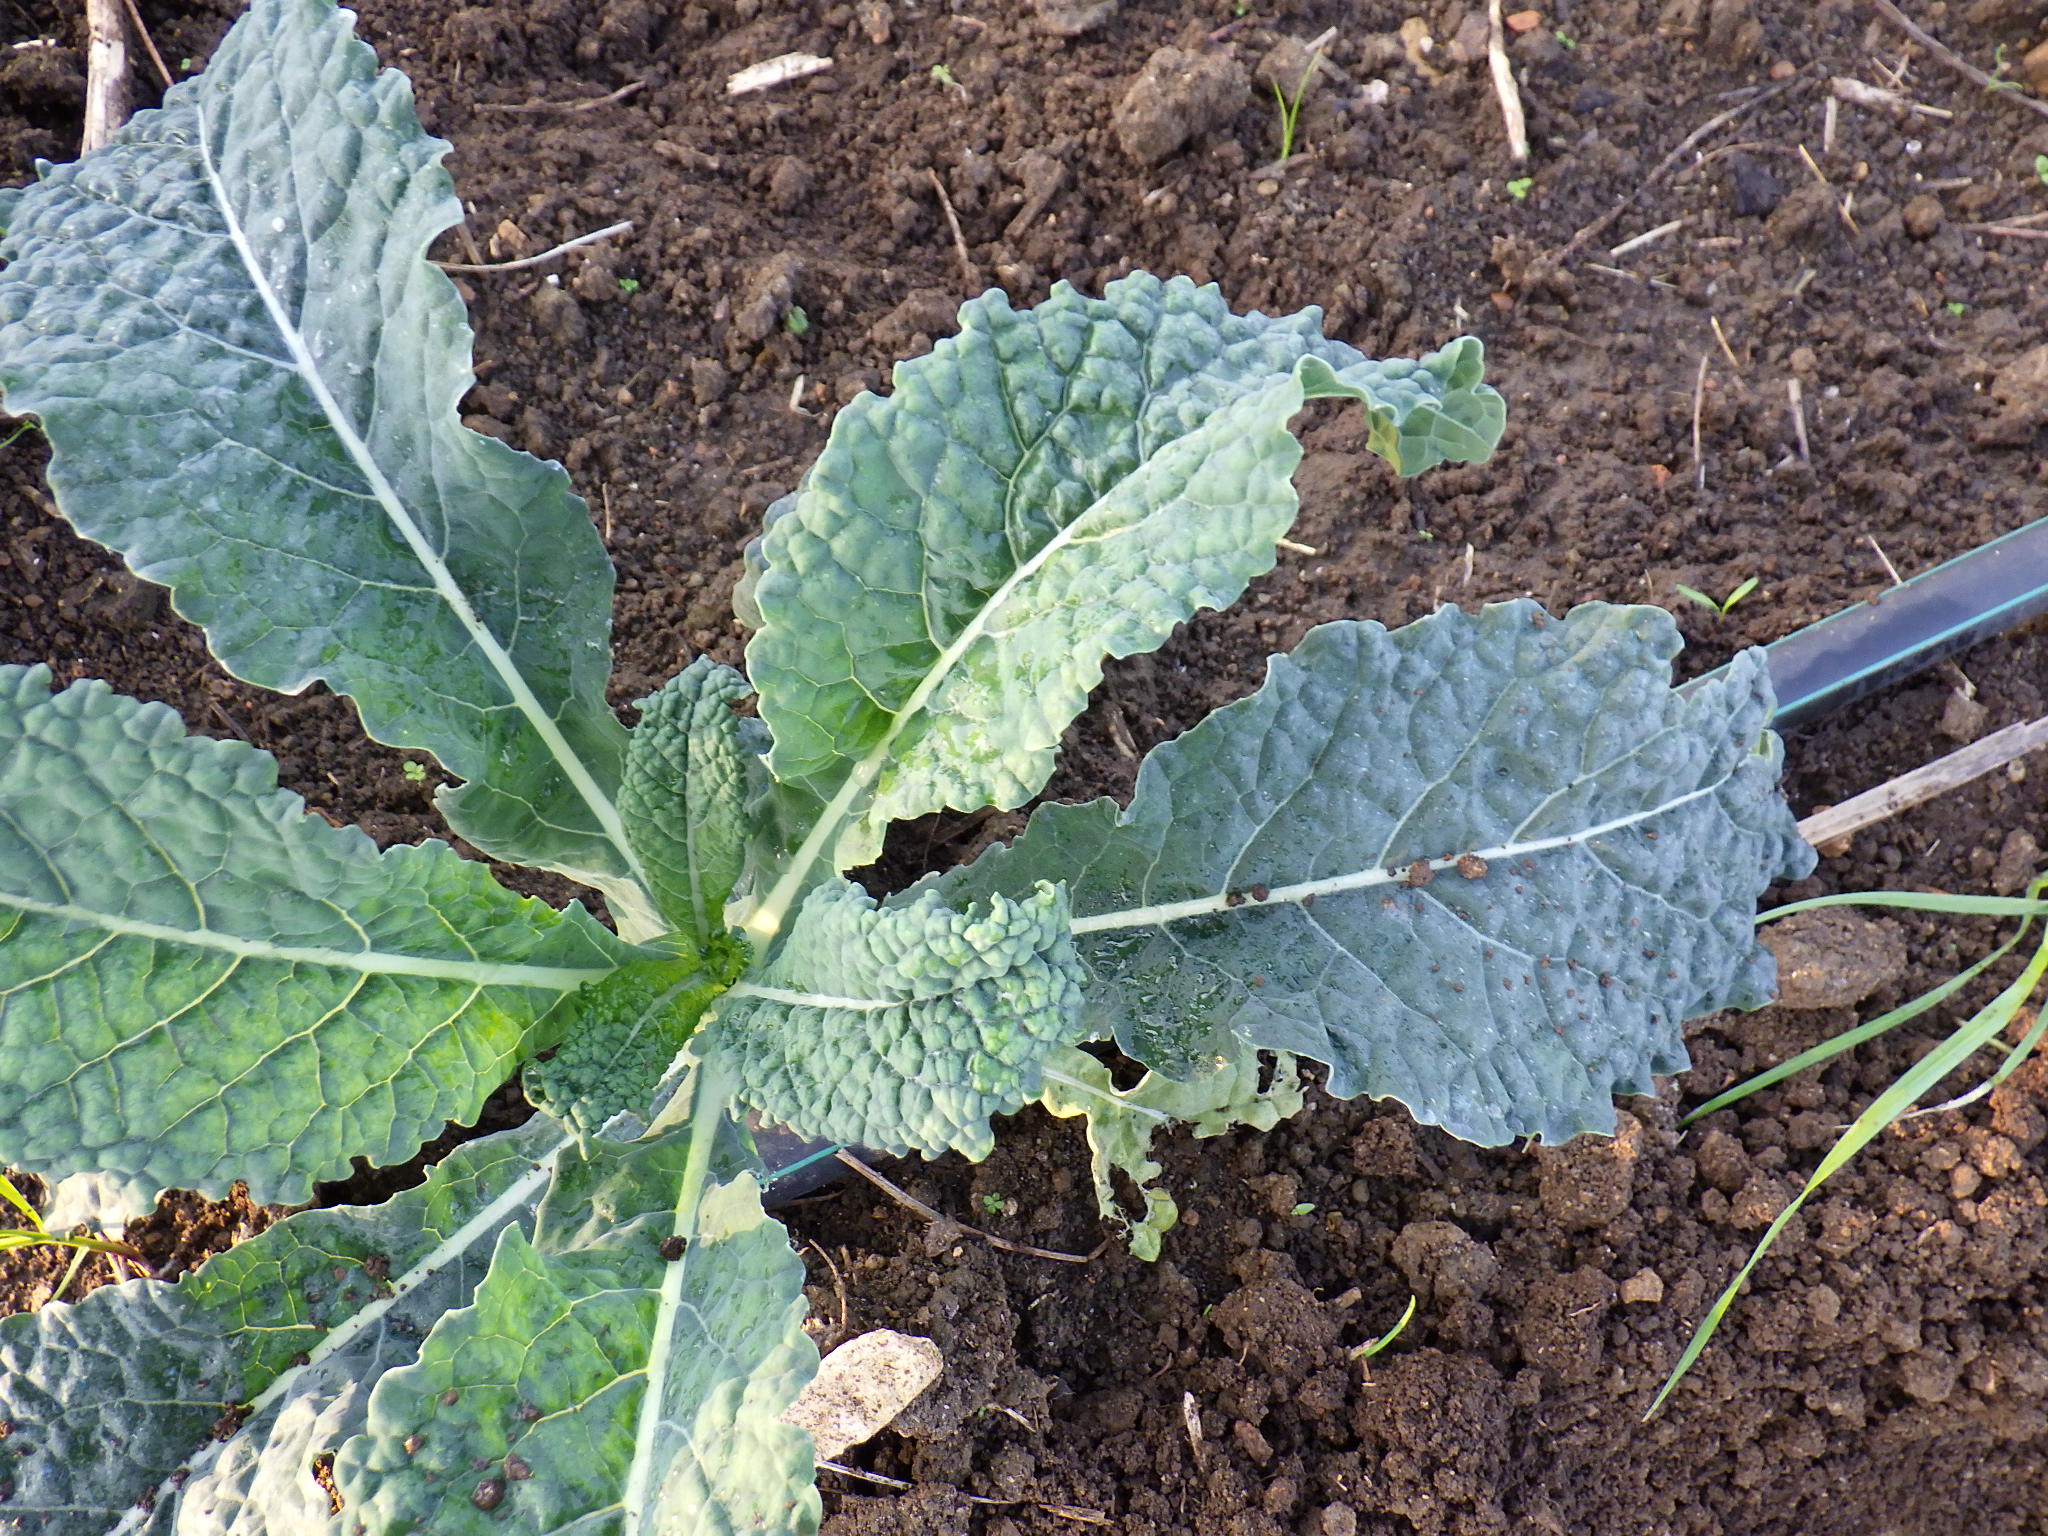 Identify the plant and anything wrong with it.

kale, healthy
